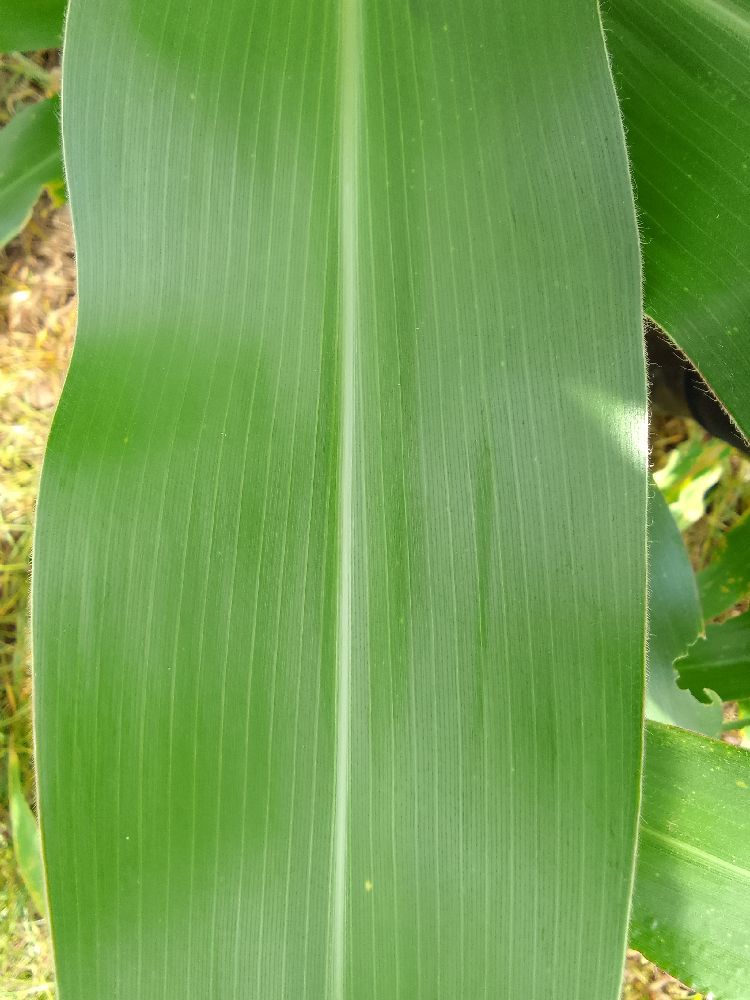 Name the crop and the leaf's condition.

maize, healthy
